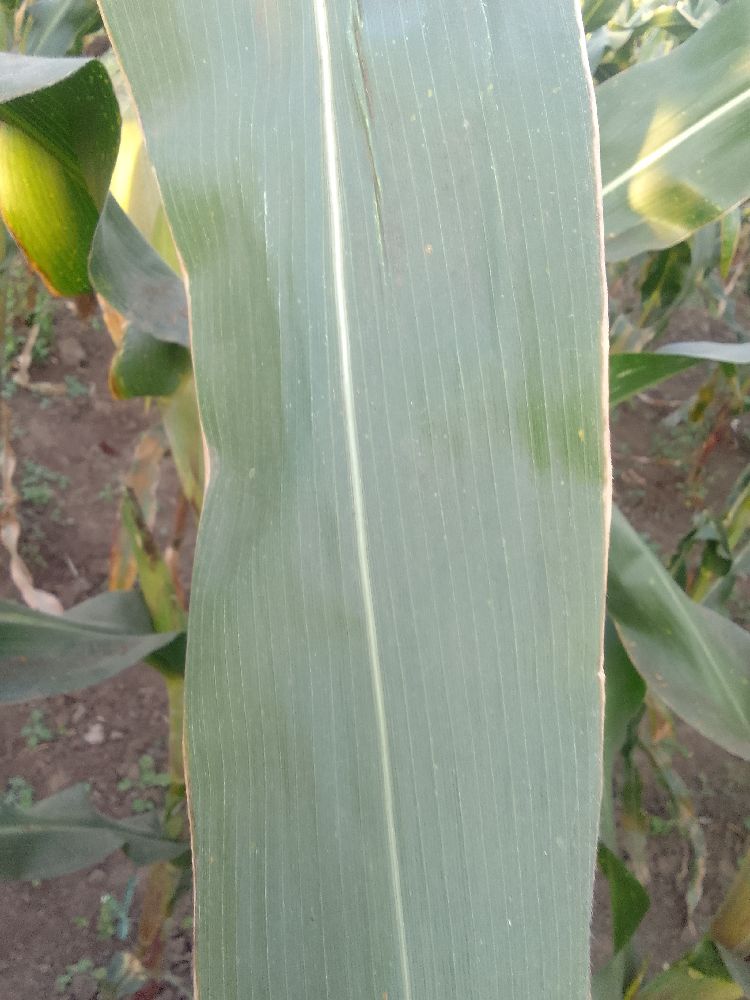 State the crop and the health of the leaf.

maize, healthy
